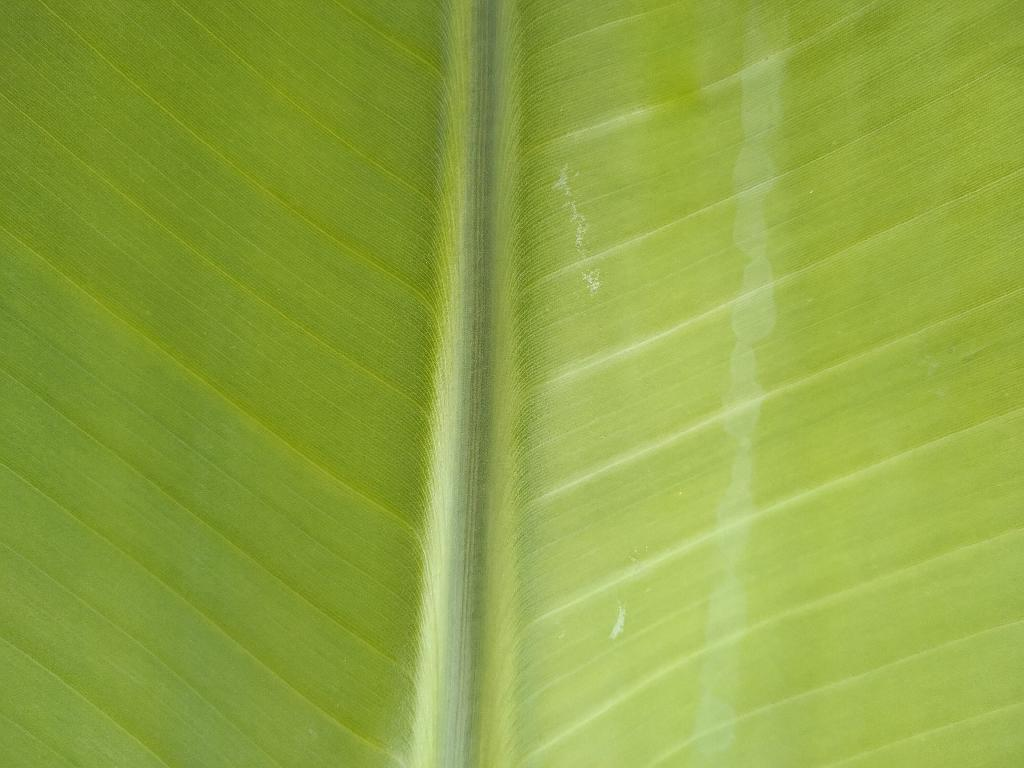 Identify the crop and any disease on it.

banana, healthy
